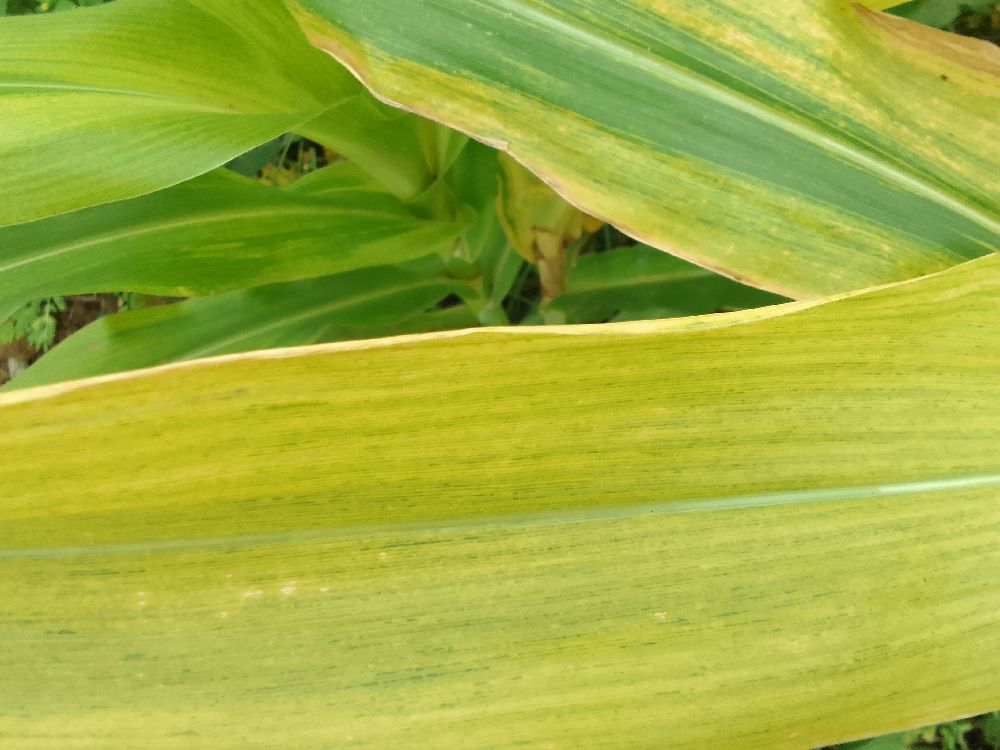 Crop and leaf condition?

maize, maize lethal necrosis
